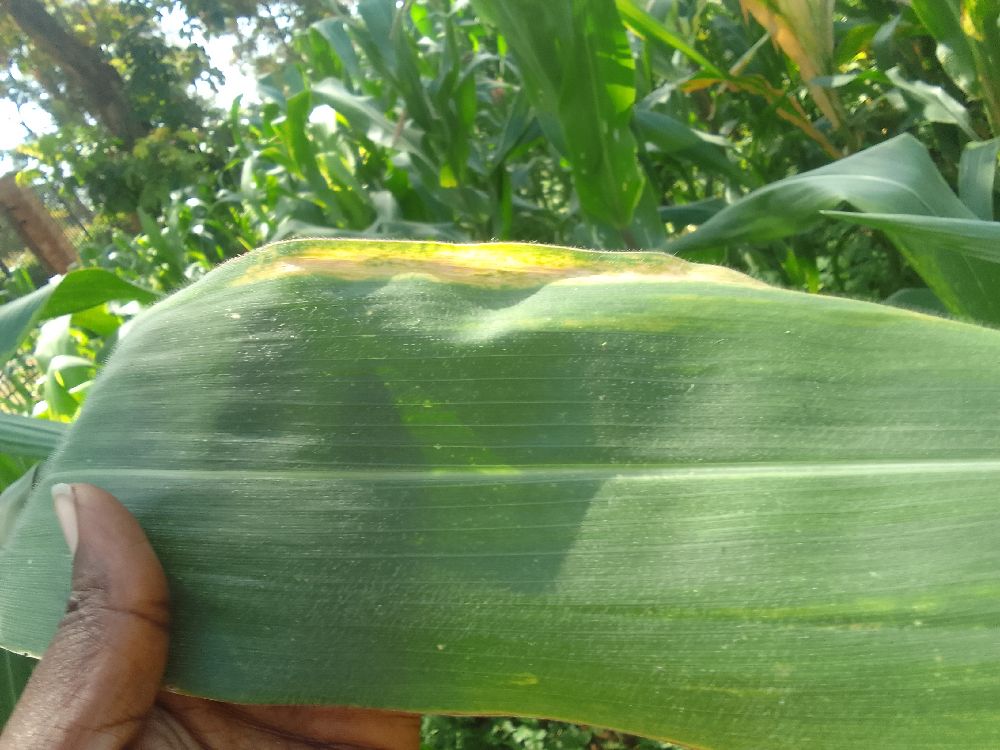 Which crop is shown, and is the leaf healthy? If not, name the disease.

maize, maize lethal necrosis
